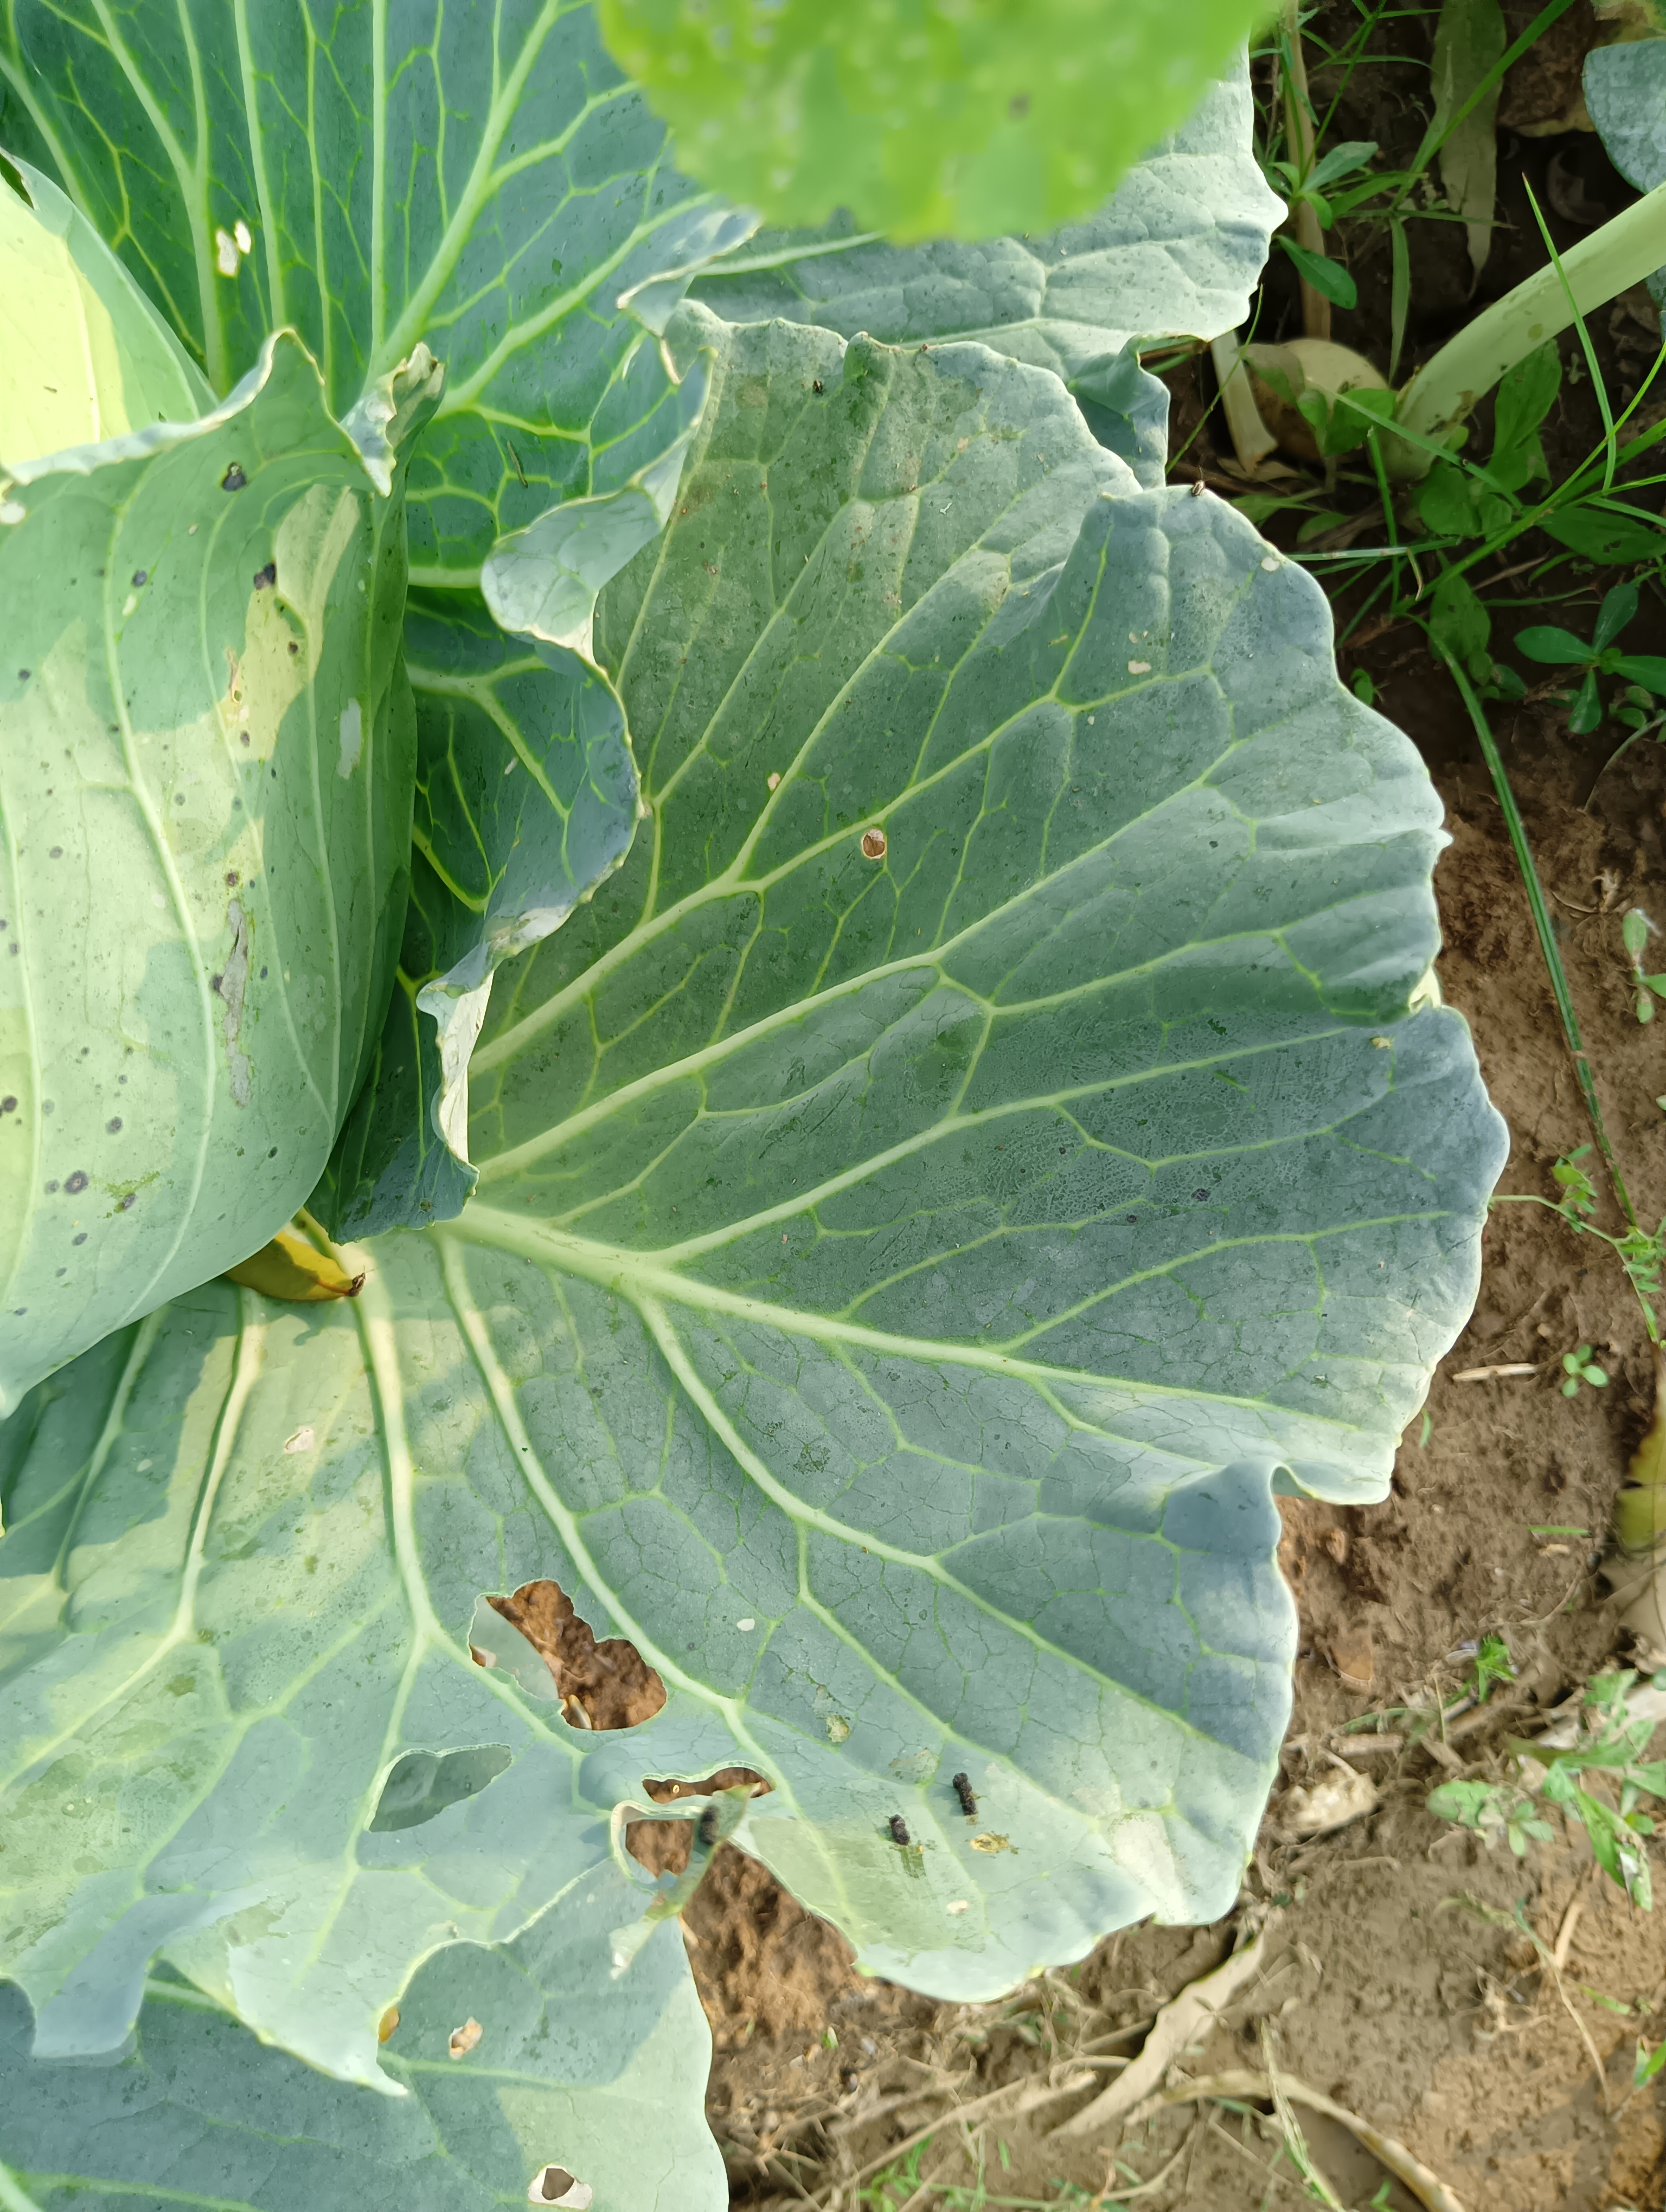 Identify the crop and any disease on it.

cabbage, healthy
